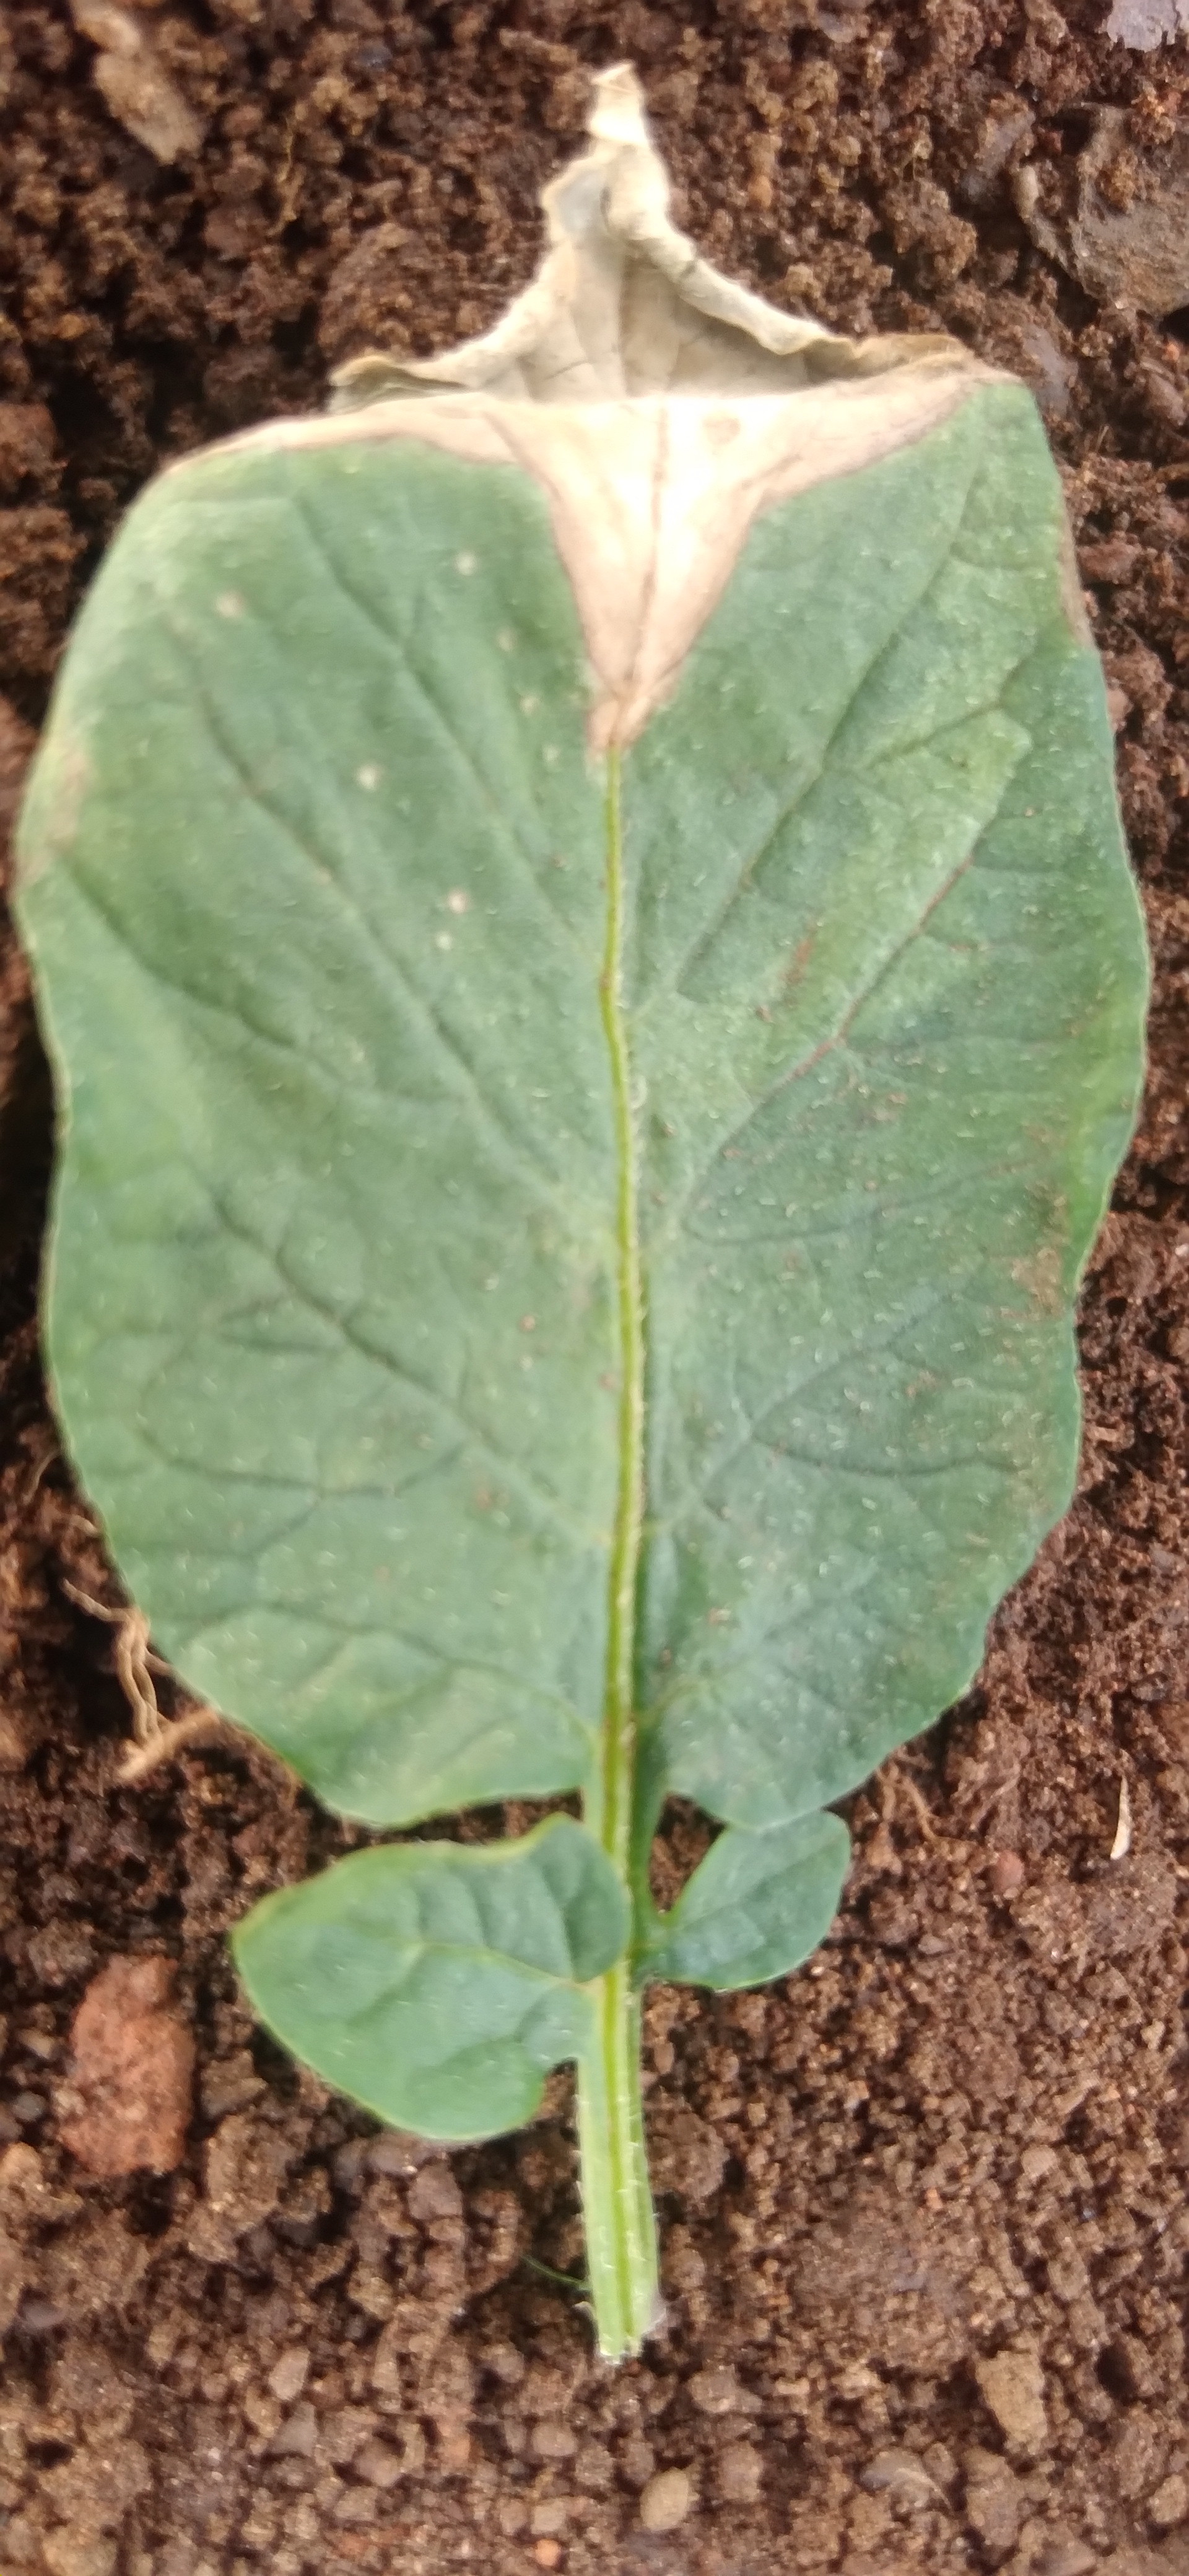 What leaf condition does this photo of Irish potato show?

early blight
